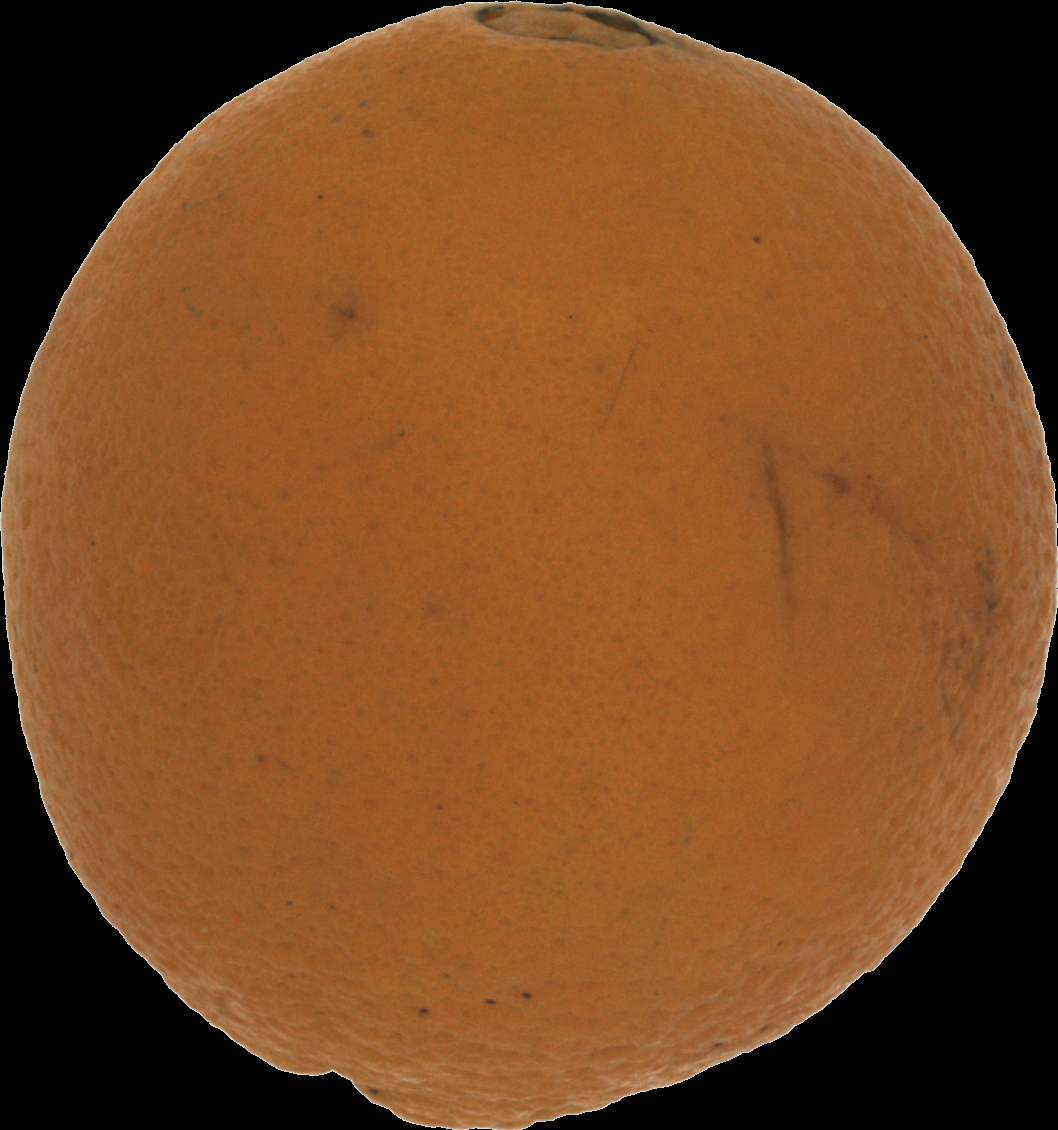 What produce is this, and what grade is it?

orange, bad
